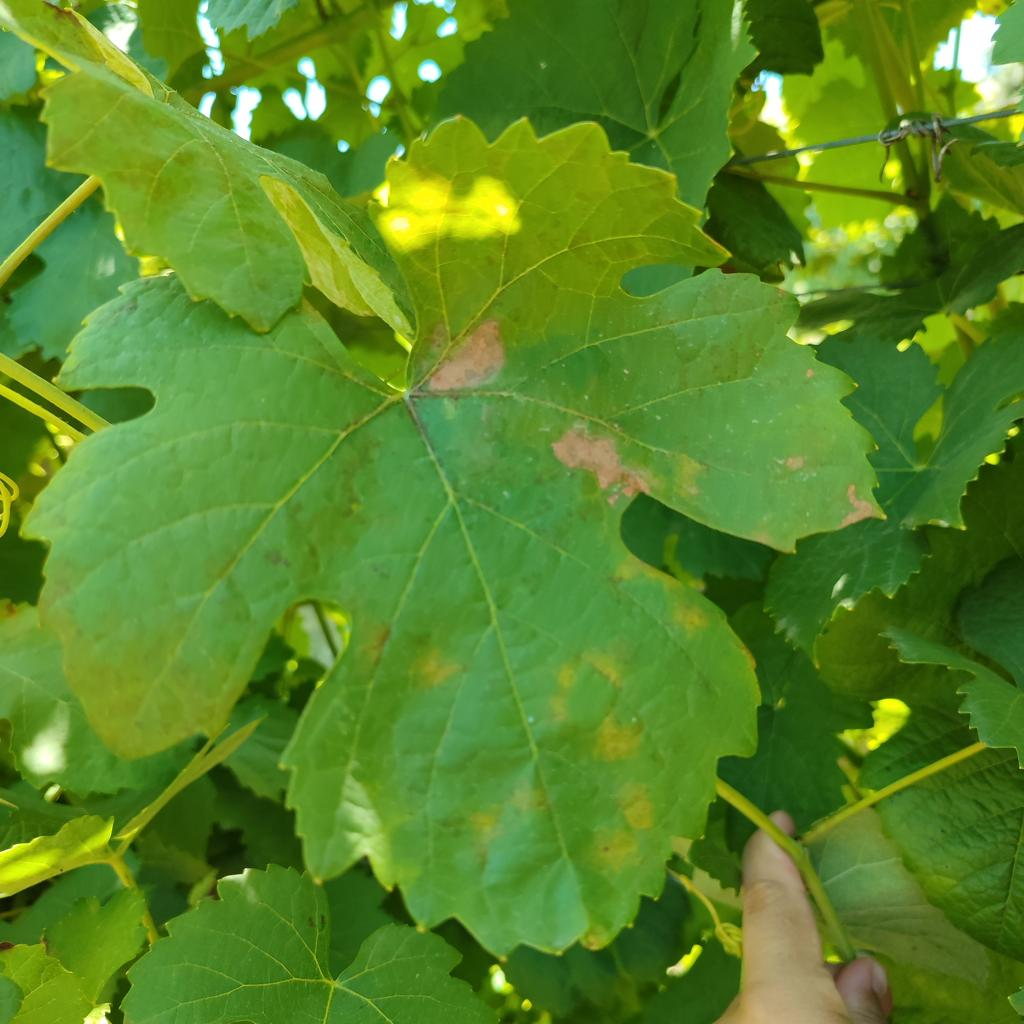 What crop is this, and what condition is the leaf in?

grapevine, downy mildew
